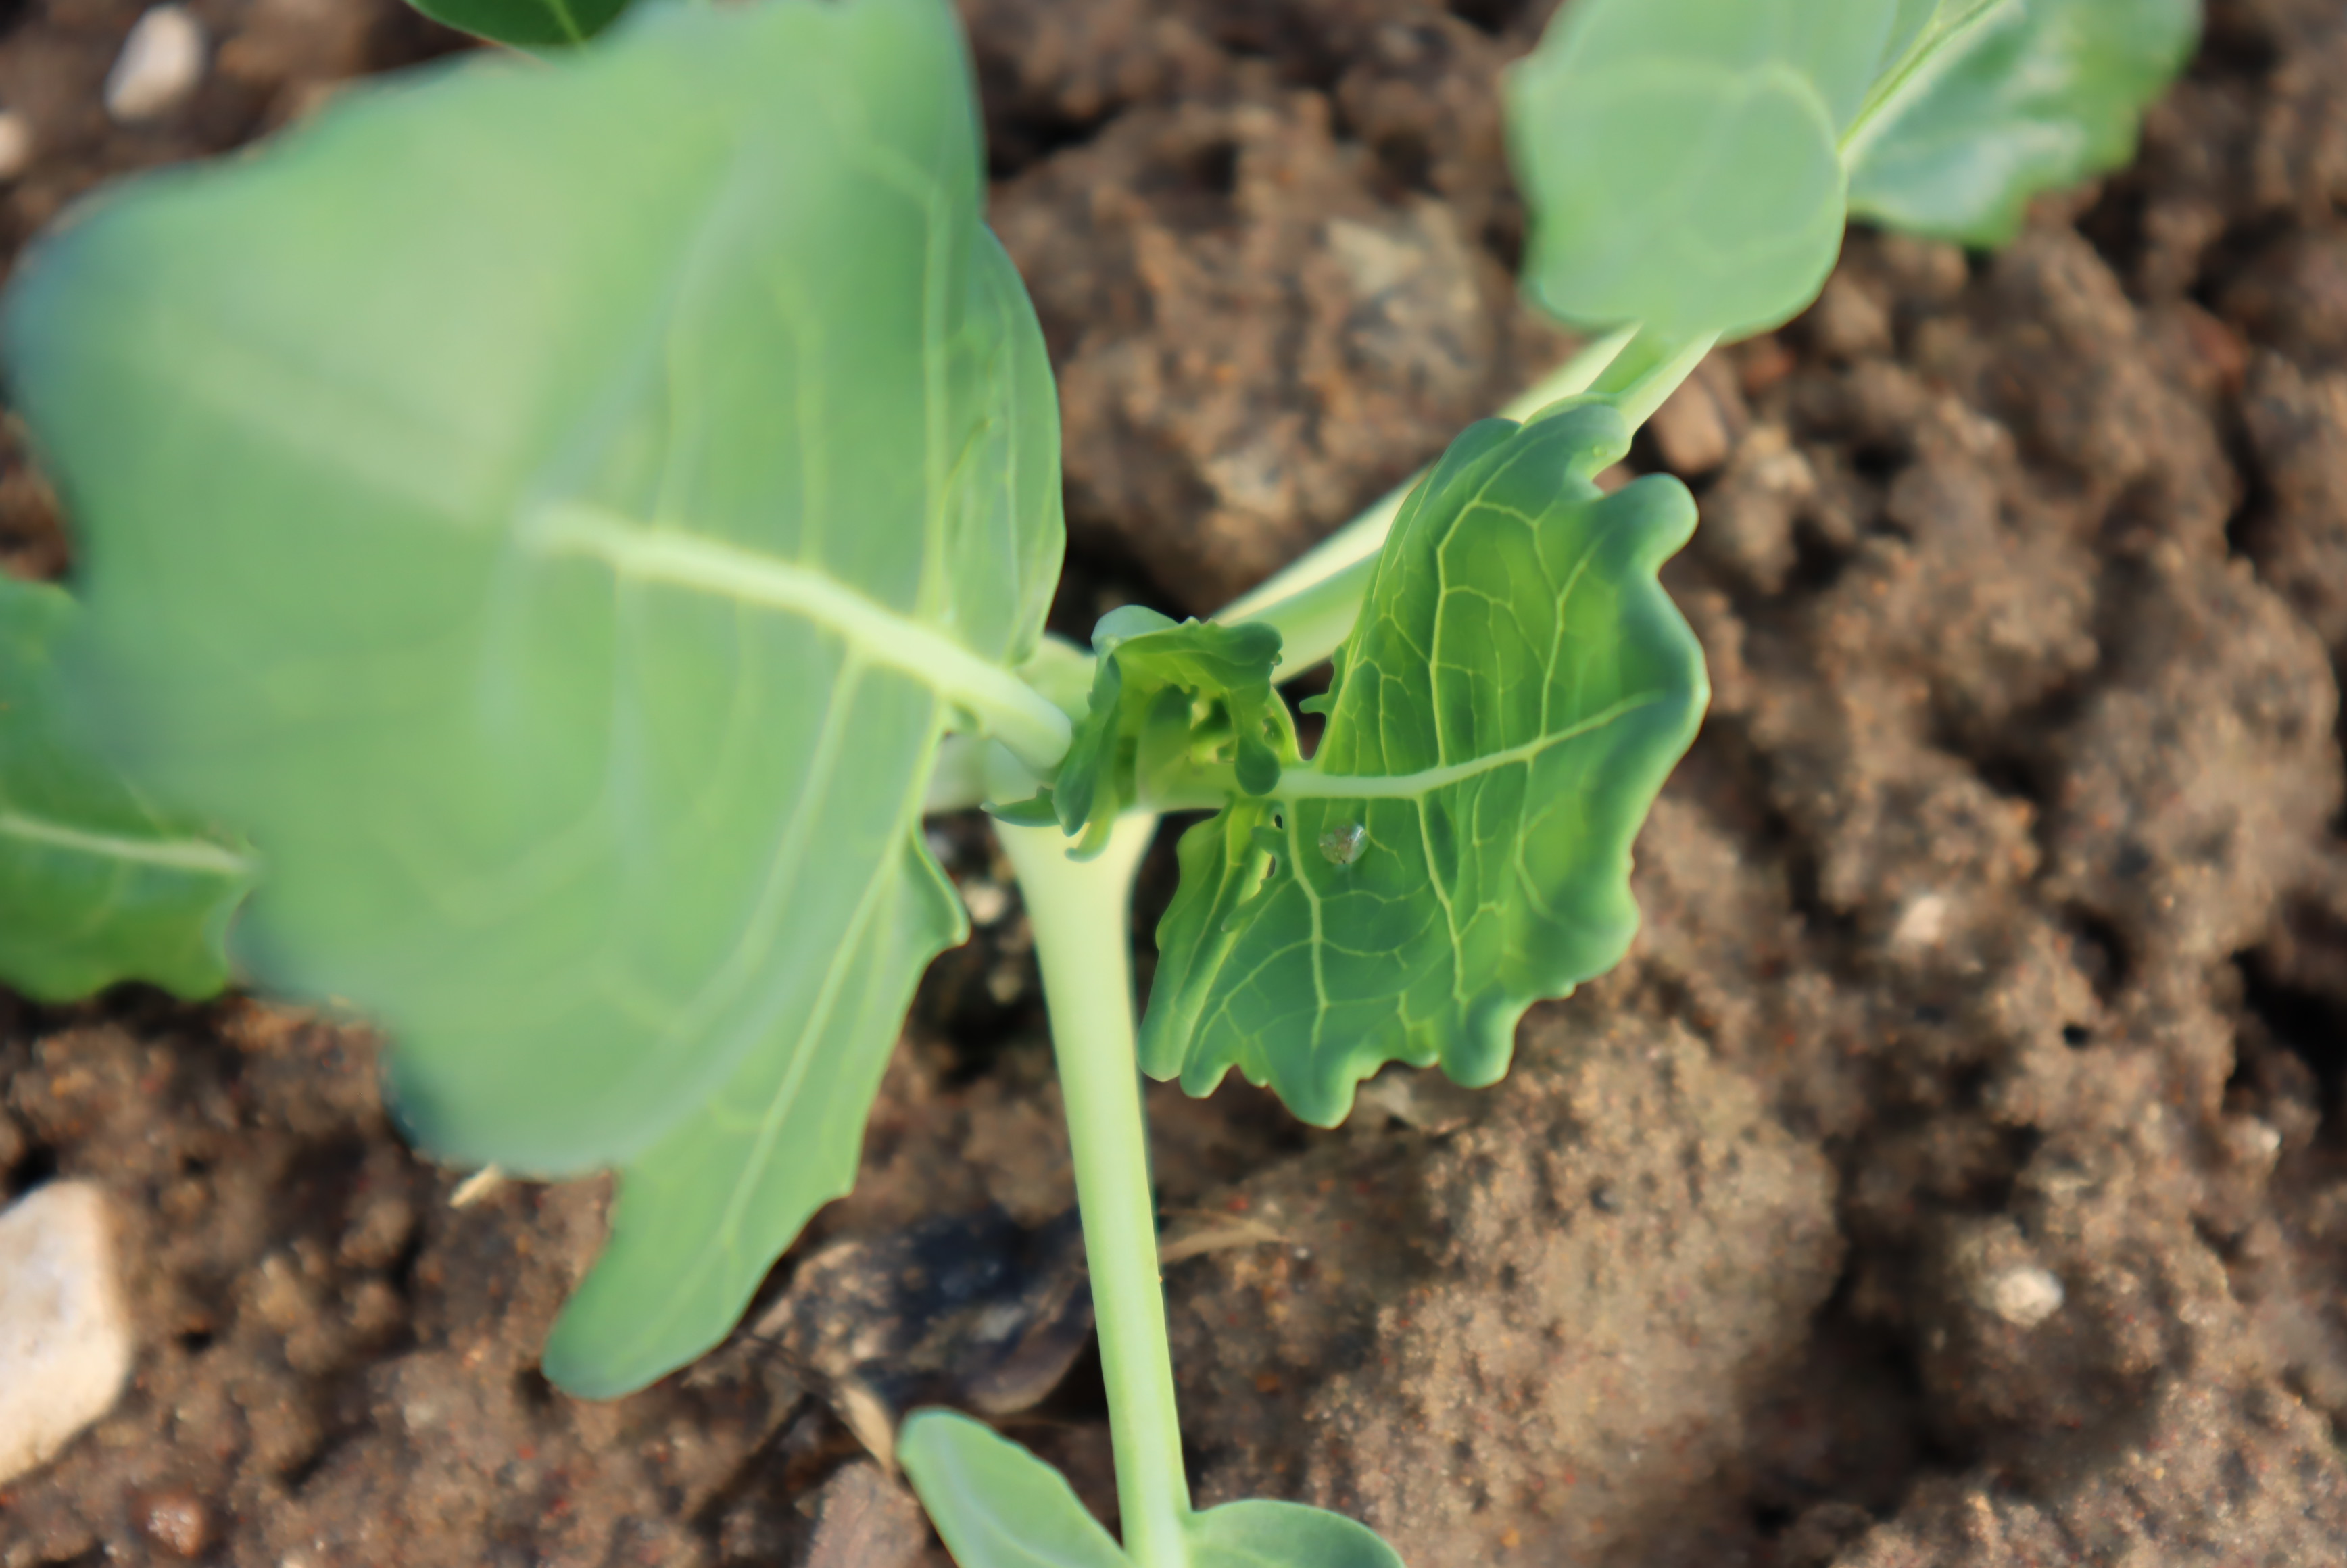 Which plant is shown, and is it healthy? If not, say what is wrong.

turnip, healthy
